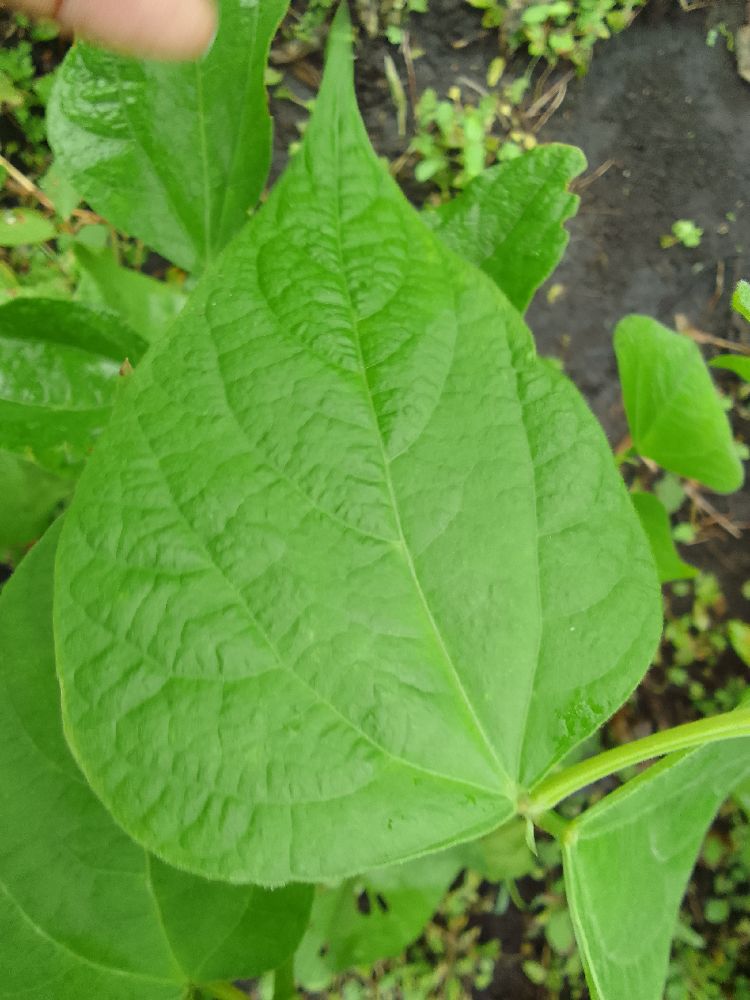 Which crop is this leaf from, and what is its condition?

common bean, healthy
